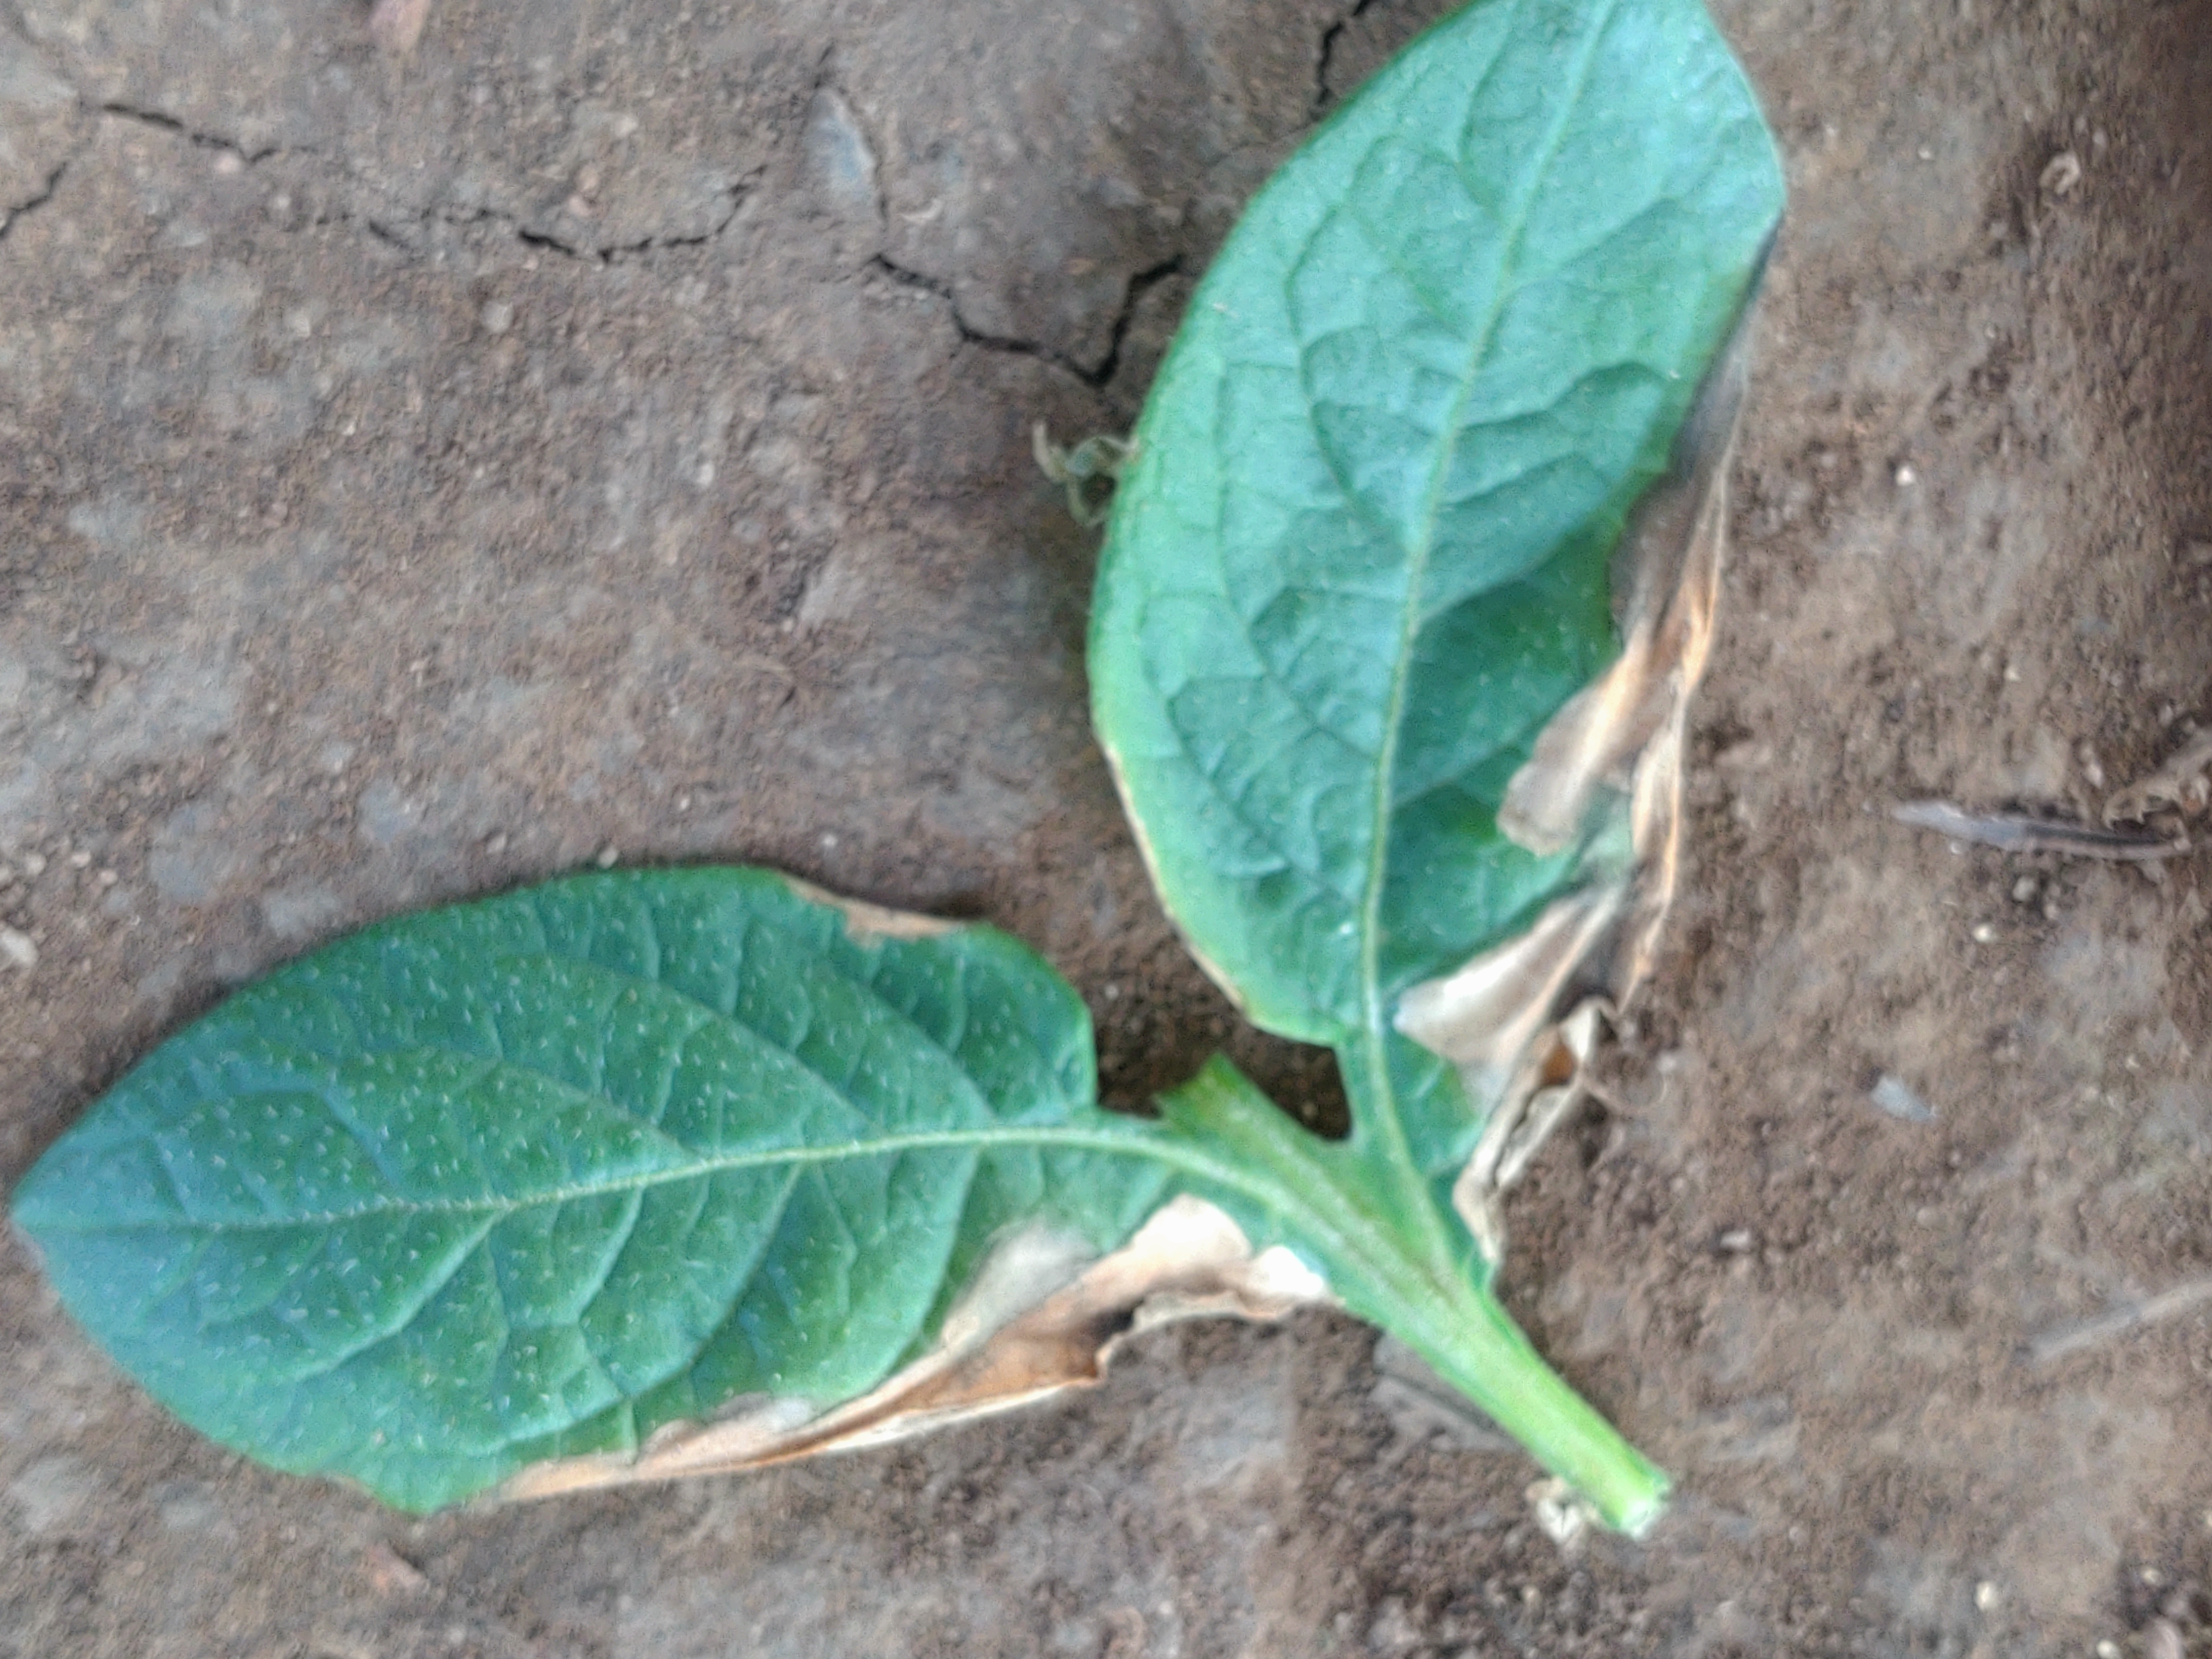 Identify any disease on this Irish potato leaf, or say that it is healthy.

early blight
